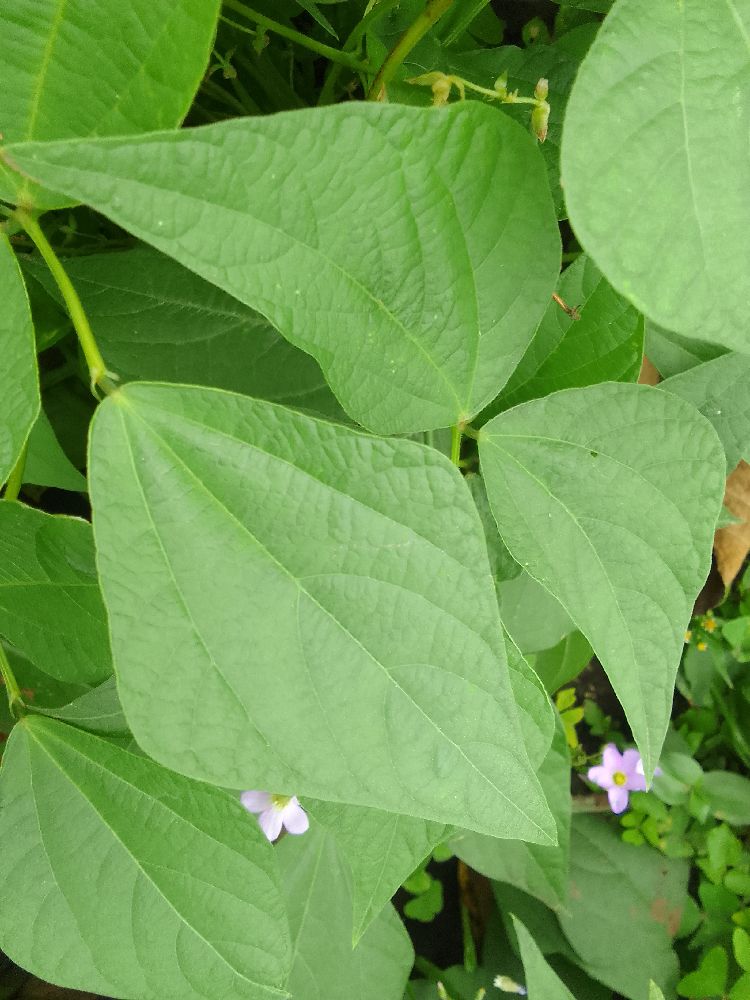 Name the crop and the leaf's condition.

common bean, healthy
